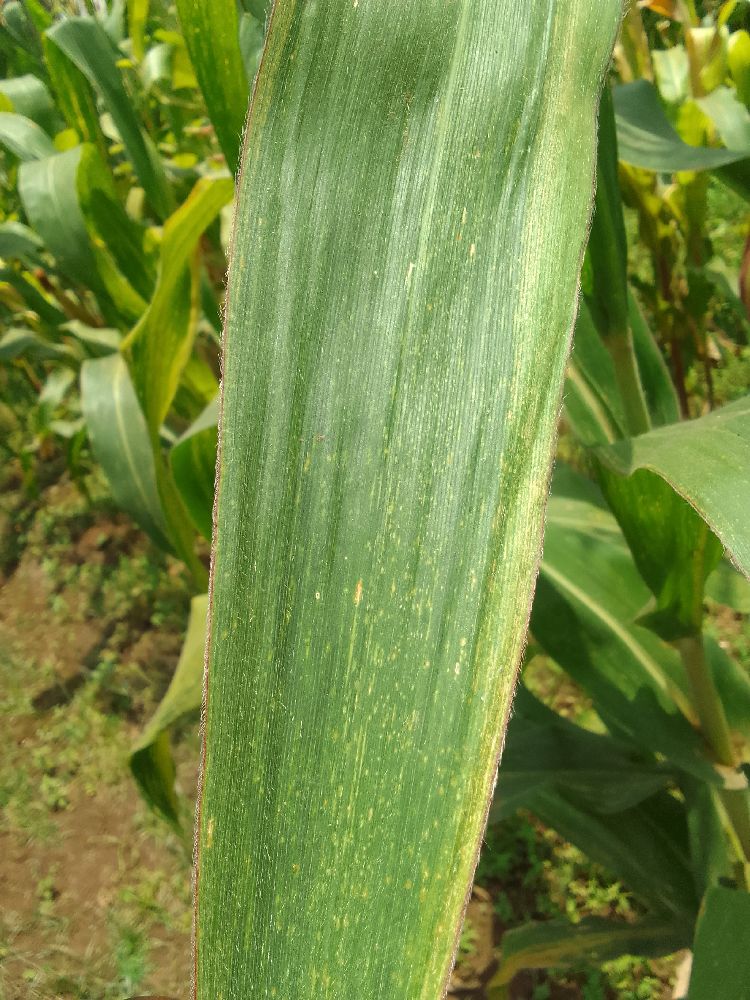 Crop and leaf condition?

maize, maize lethal necrosis
